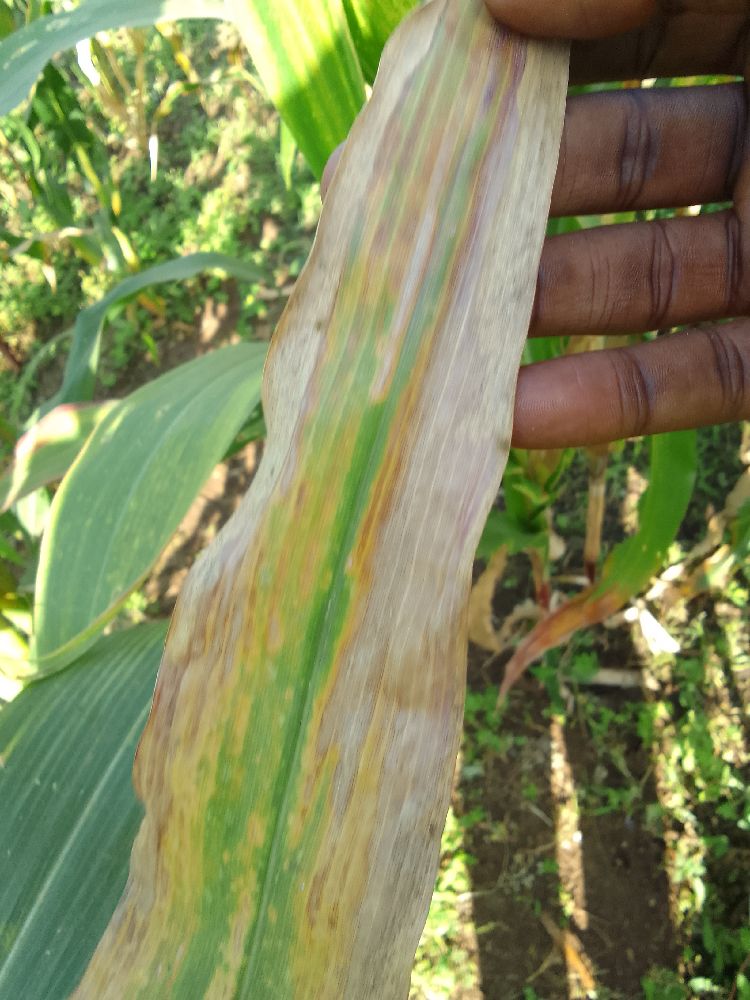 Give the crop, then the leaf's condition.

maize, maize lethal necrosis
